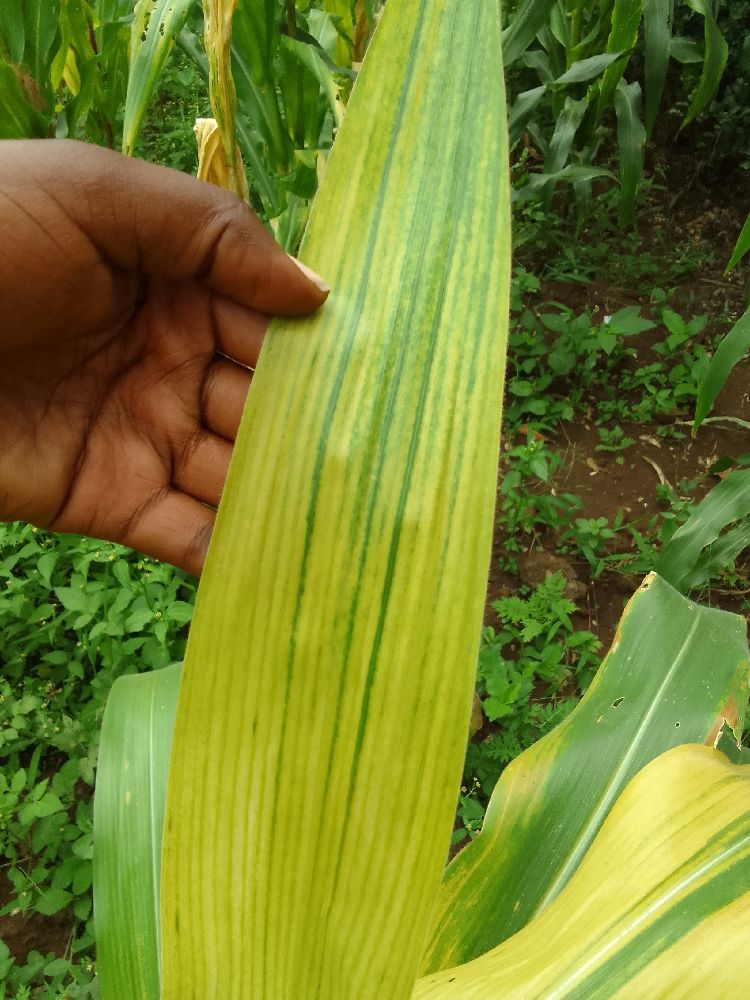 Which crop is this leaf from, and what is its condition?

maize, maize lethal necrosis
